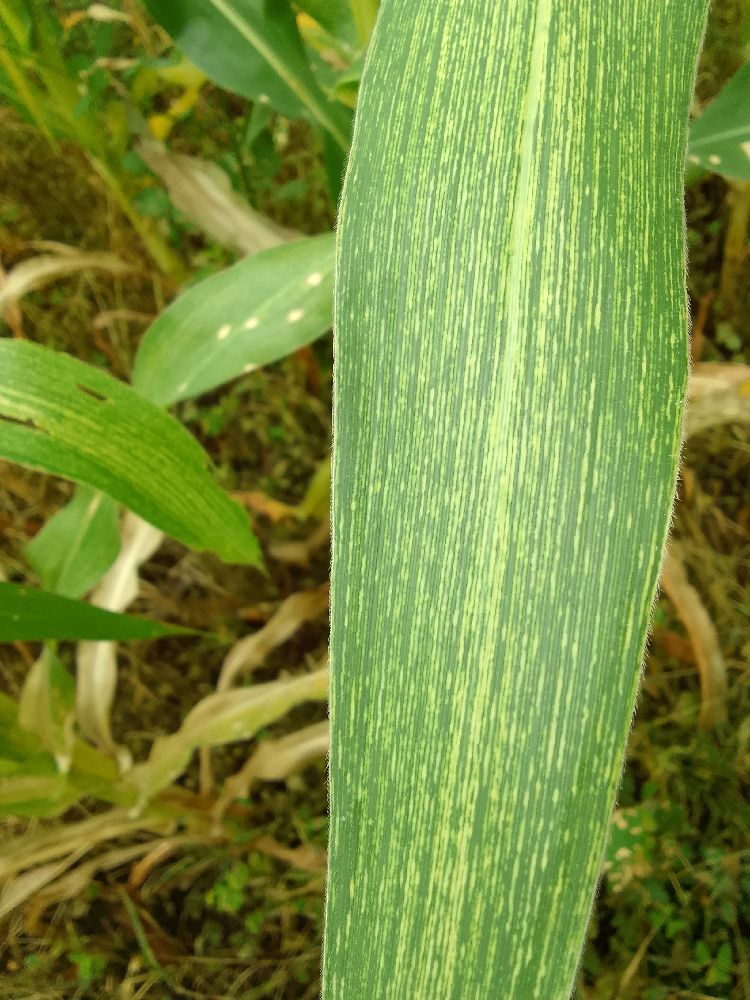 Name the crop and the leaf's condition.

maize, maize streak virus
